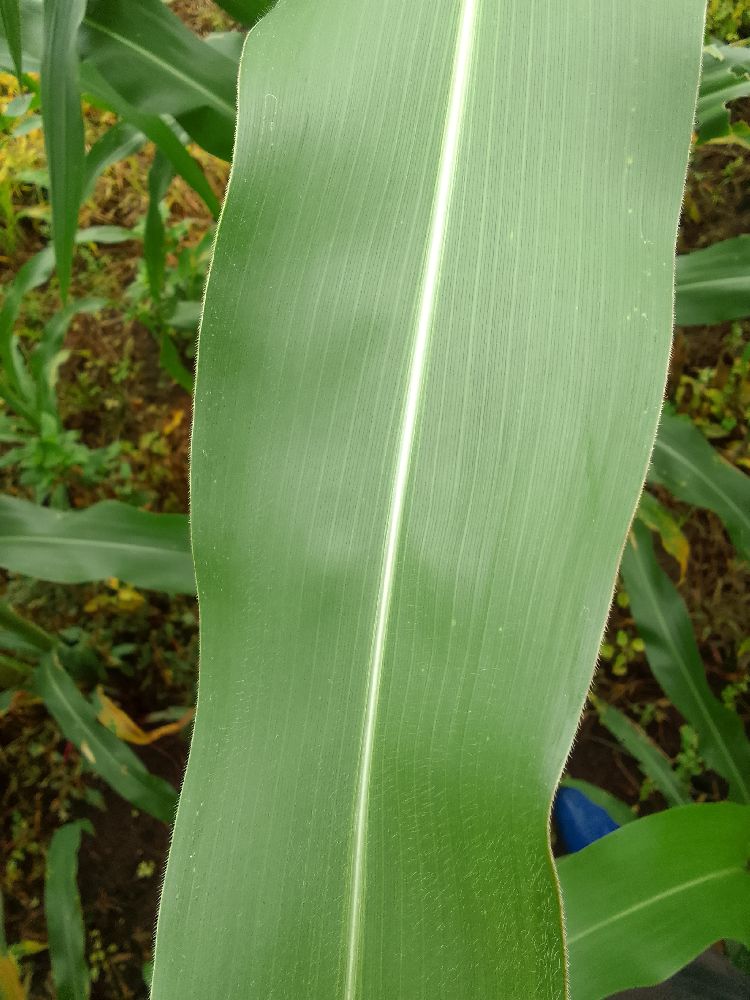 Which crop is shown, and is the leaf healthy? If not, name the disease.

maize, healthy
